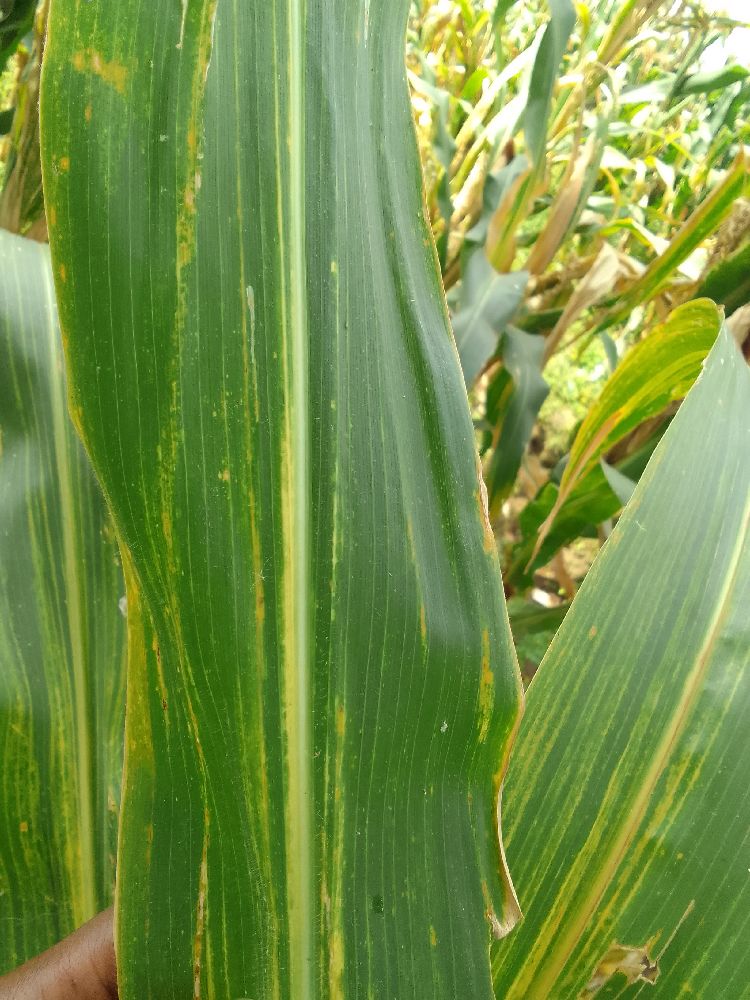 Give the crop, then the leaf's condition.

maize, maize lethal necrosis
